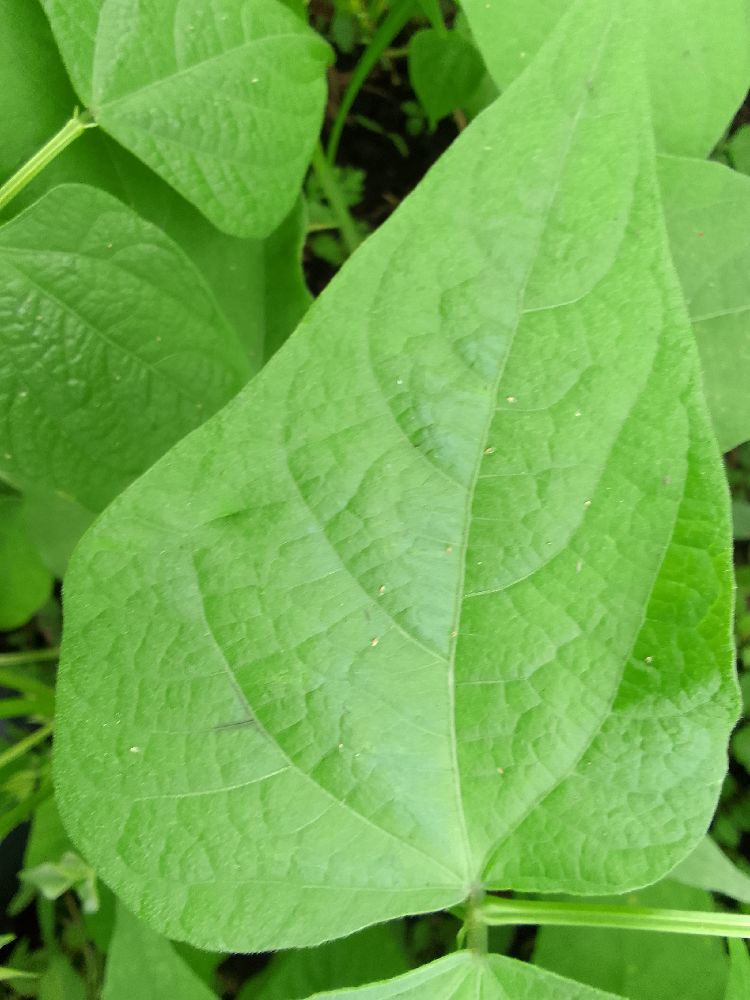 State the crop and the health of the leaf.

common bean, healthy
